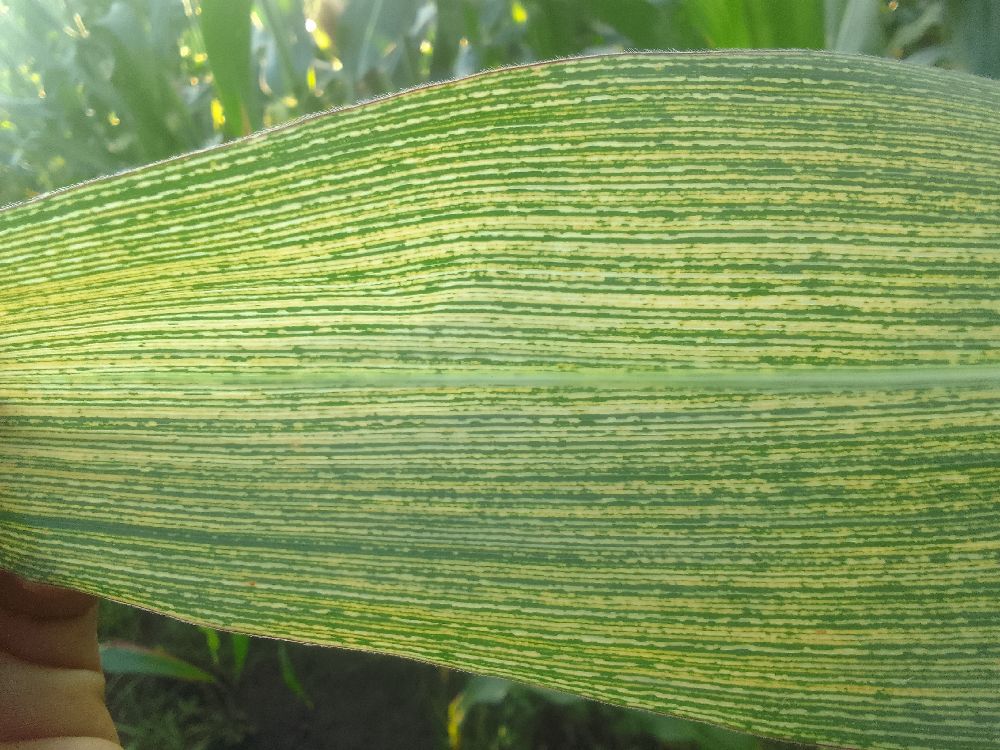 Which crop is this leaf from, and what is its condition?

maize, maize streak virus
